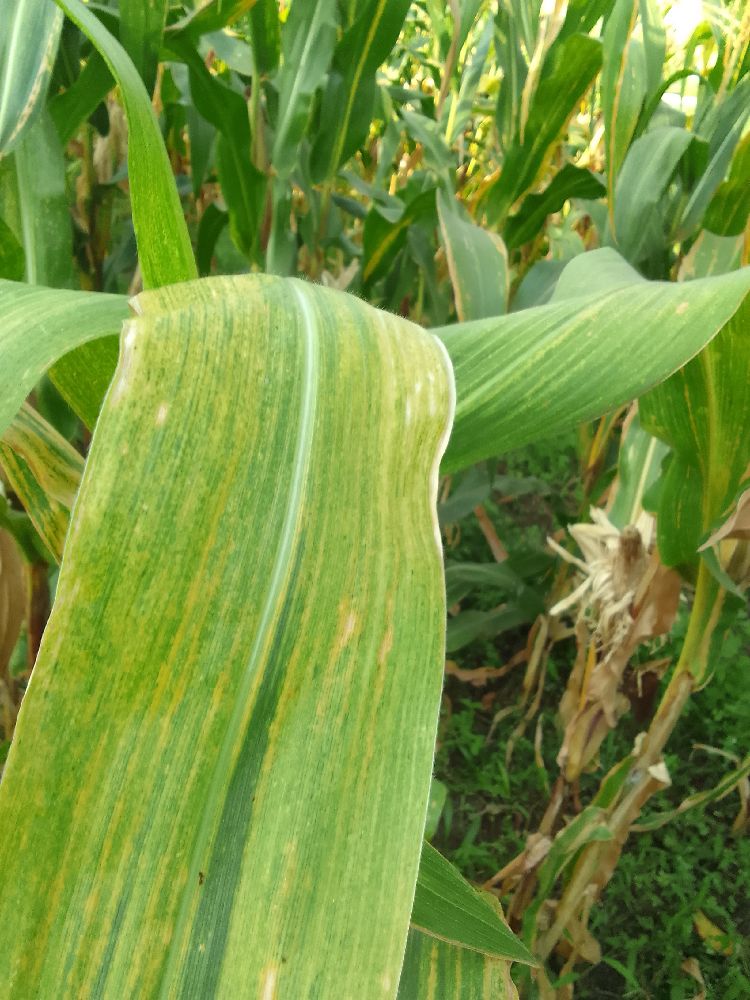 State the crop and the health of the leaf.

maize, maize lethal necrosis
